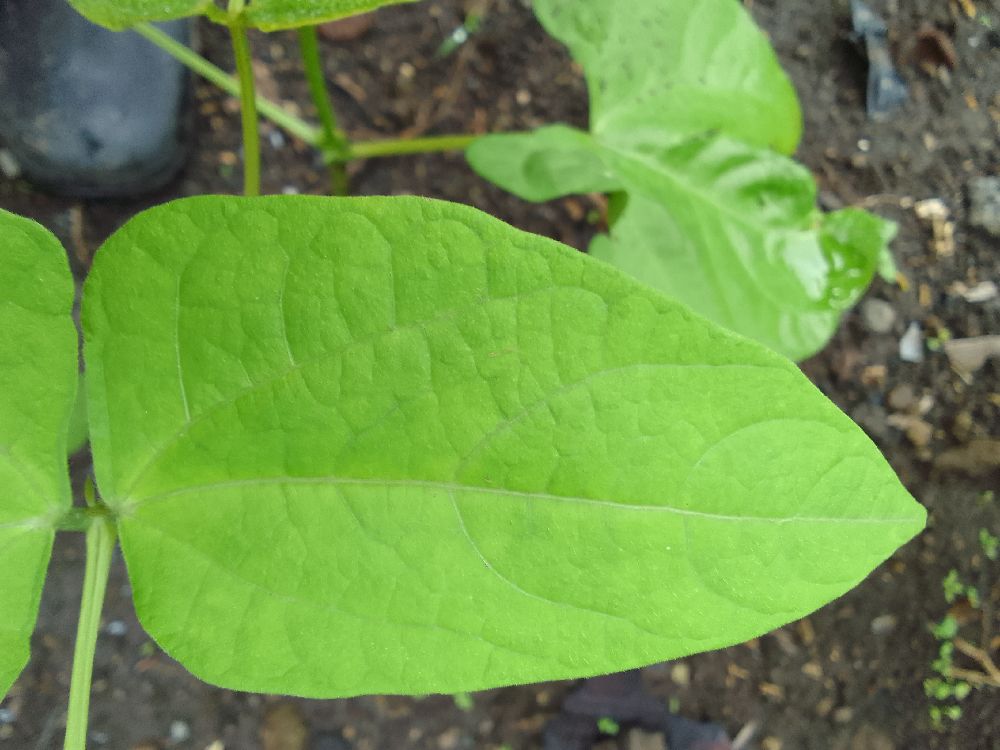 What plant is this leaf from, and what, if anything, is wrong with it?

common bean, healthy
